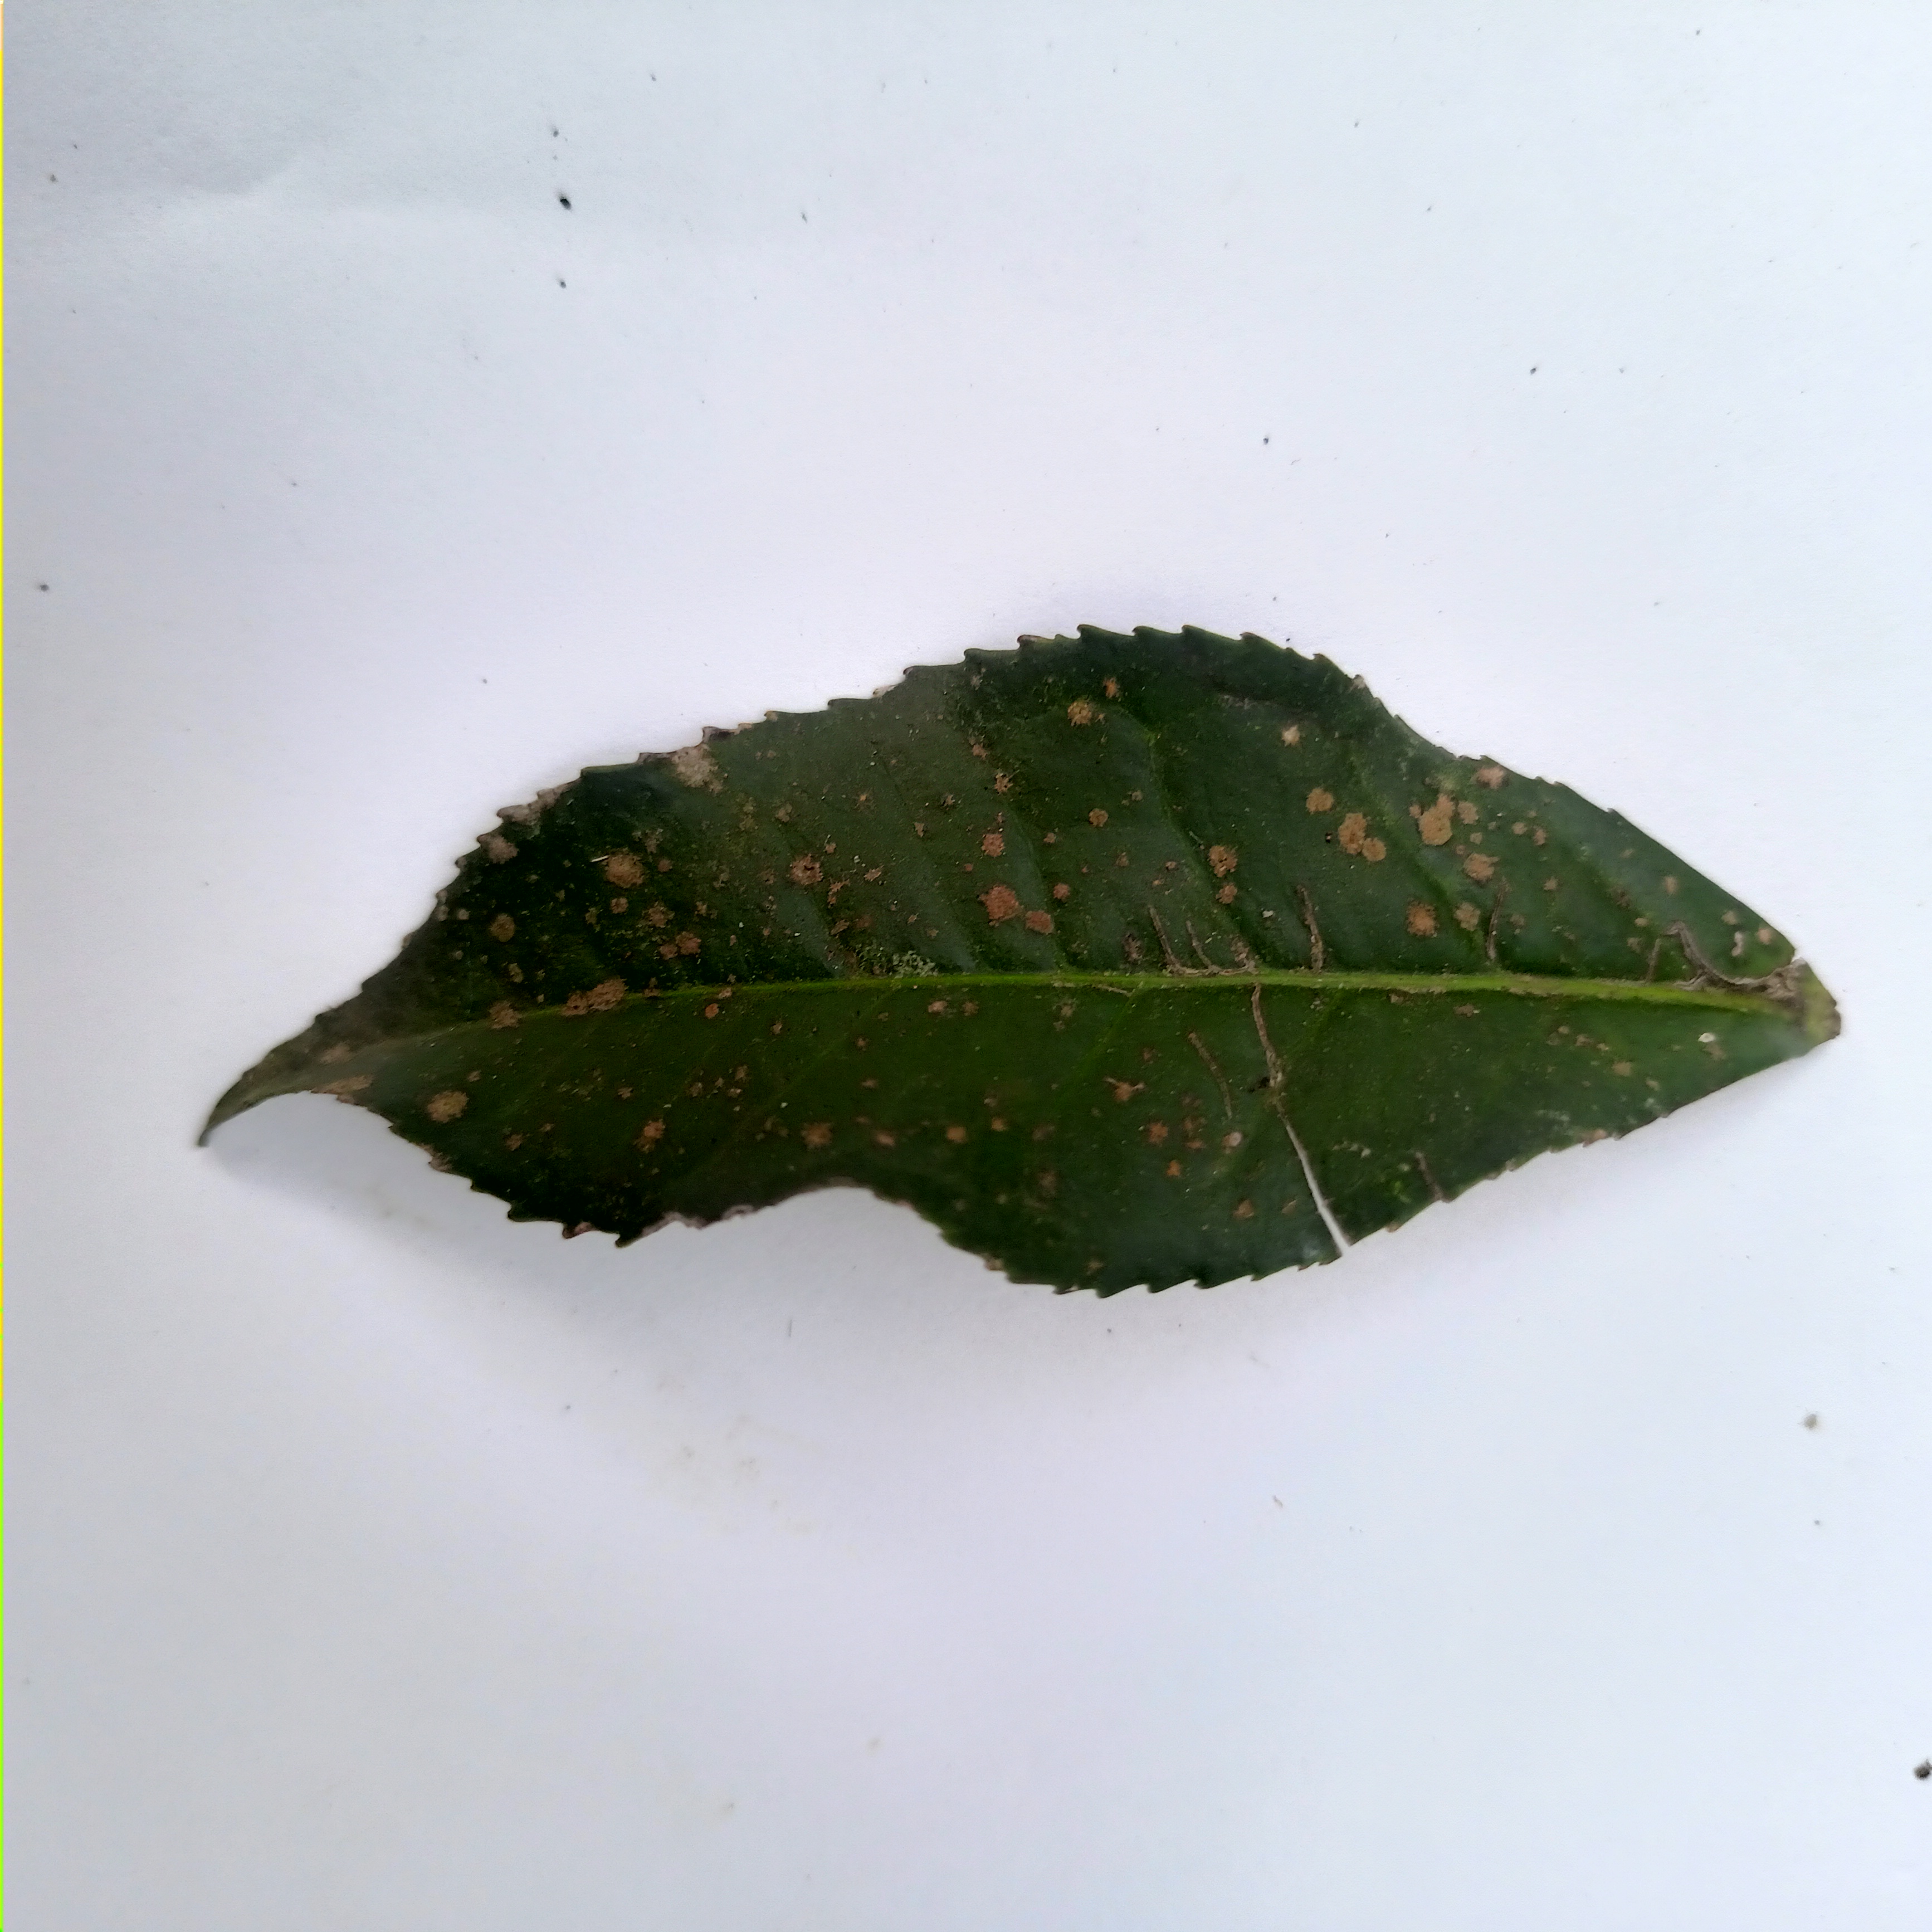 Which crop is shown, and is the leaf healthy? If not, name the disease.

tea, algal leaf
